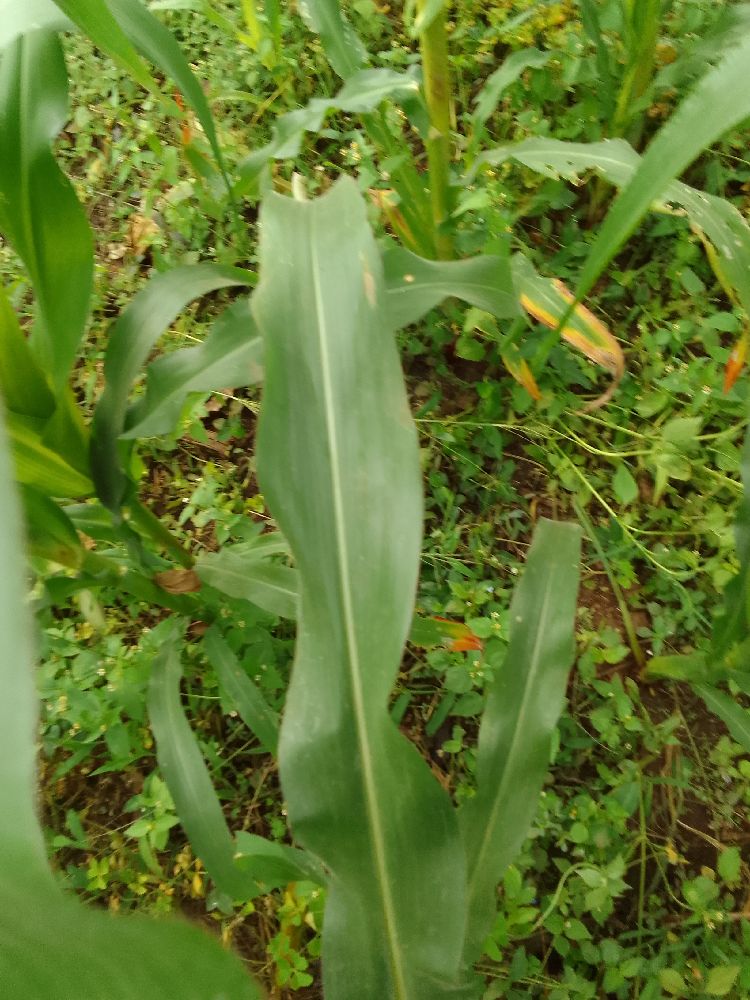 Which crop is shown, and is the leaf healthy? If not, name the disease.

maize, healthy
